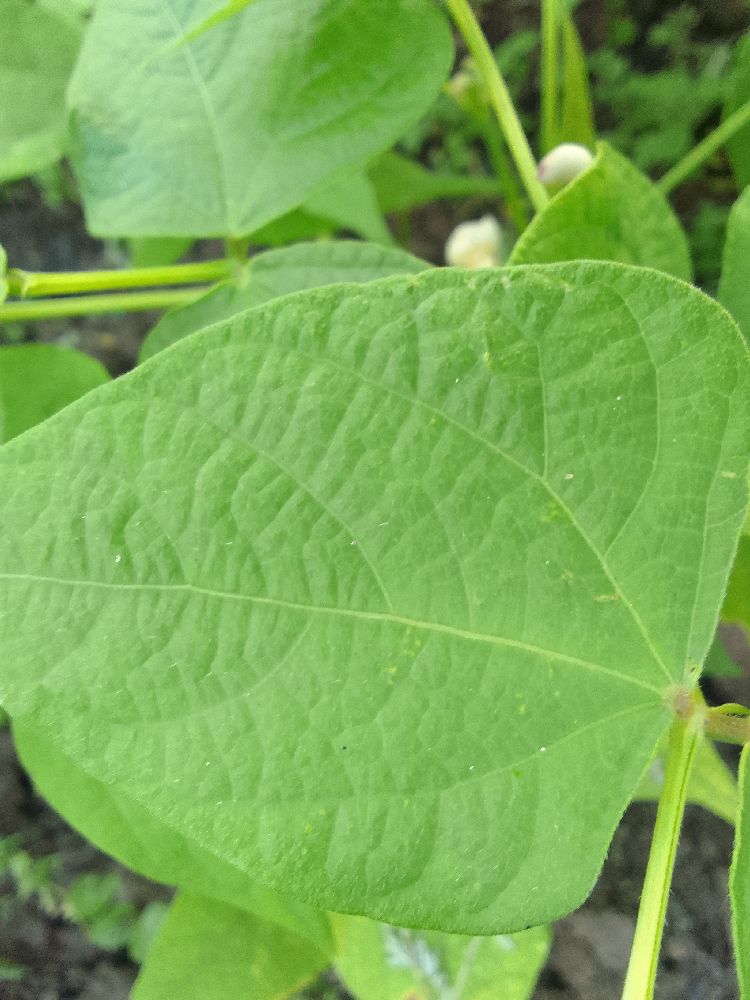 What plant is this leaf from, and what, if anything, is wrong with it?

common bean, healthy
